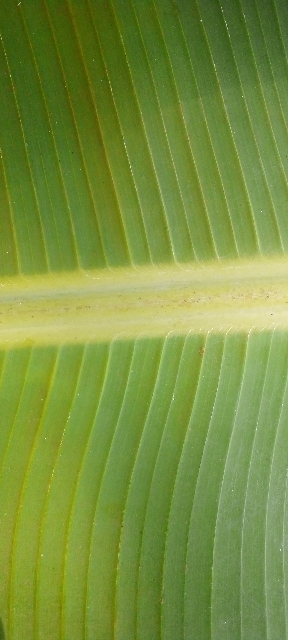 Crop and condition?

banana, healthy
